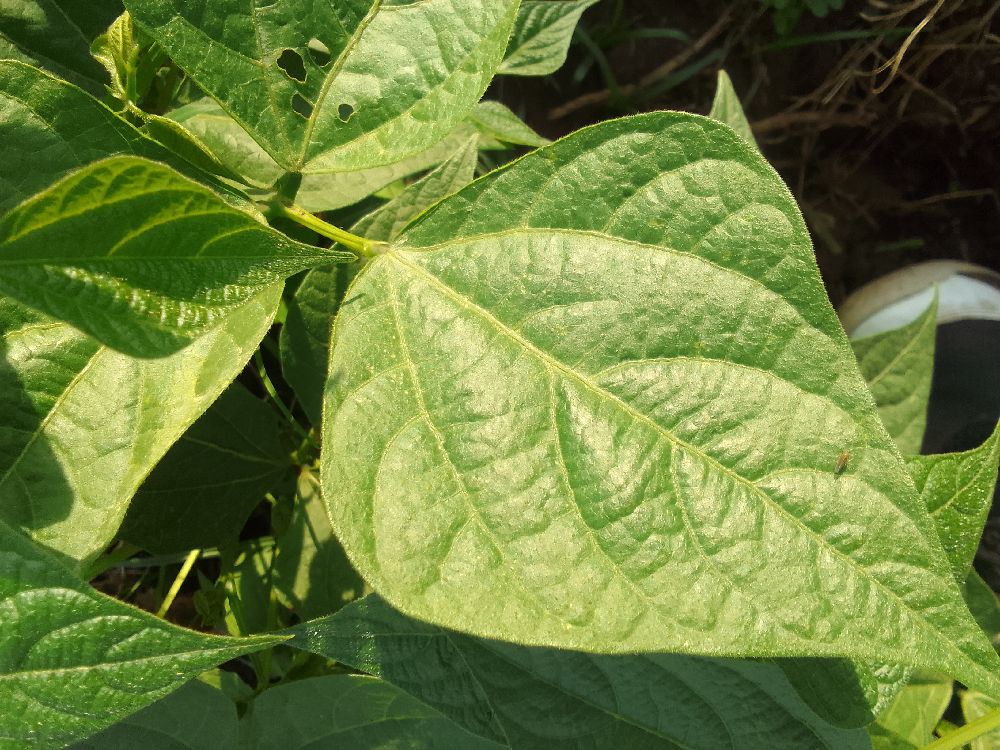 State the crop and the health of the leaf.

common bean, healthy
